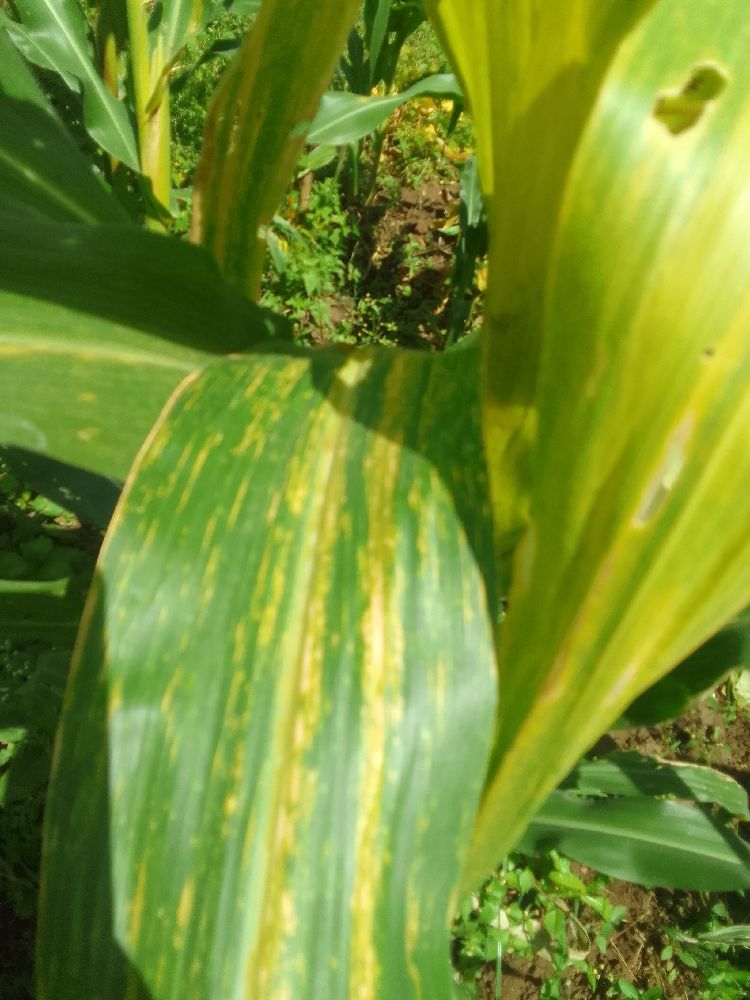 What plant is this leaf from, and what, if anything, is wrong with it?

maize, maize lethal necrosis
